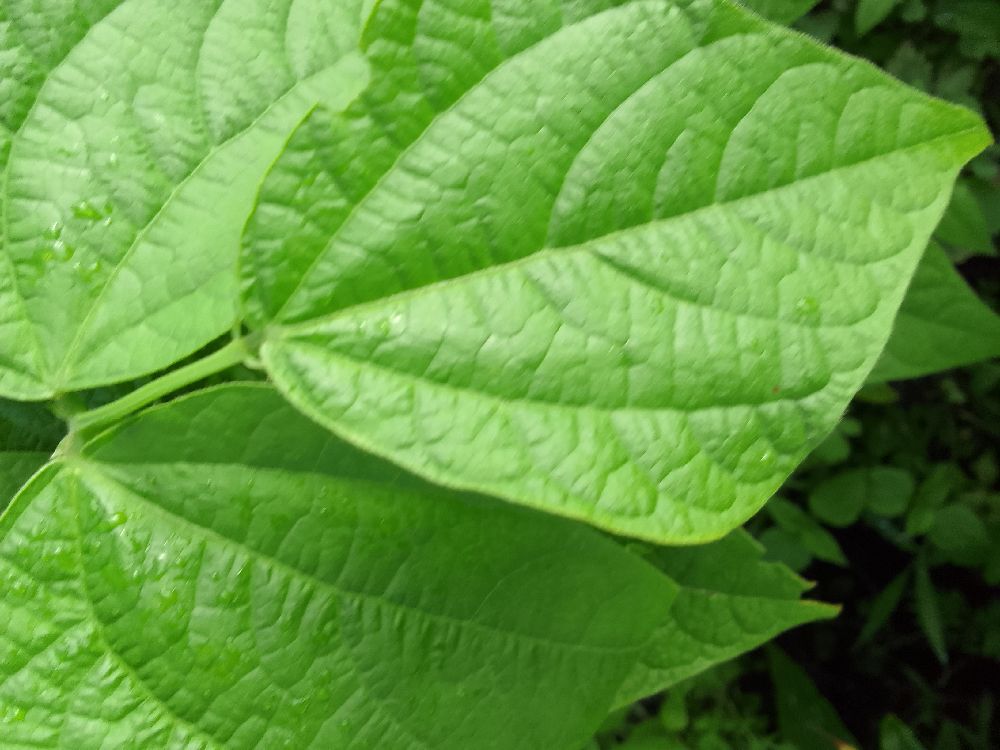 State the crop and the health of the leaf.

common bean, healthy
